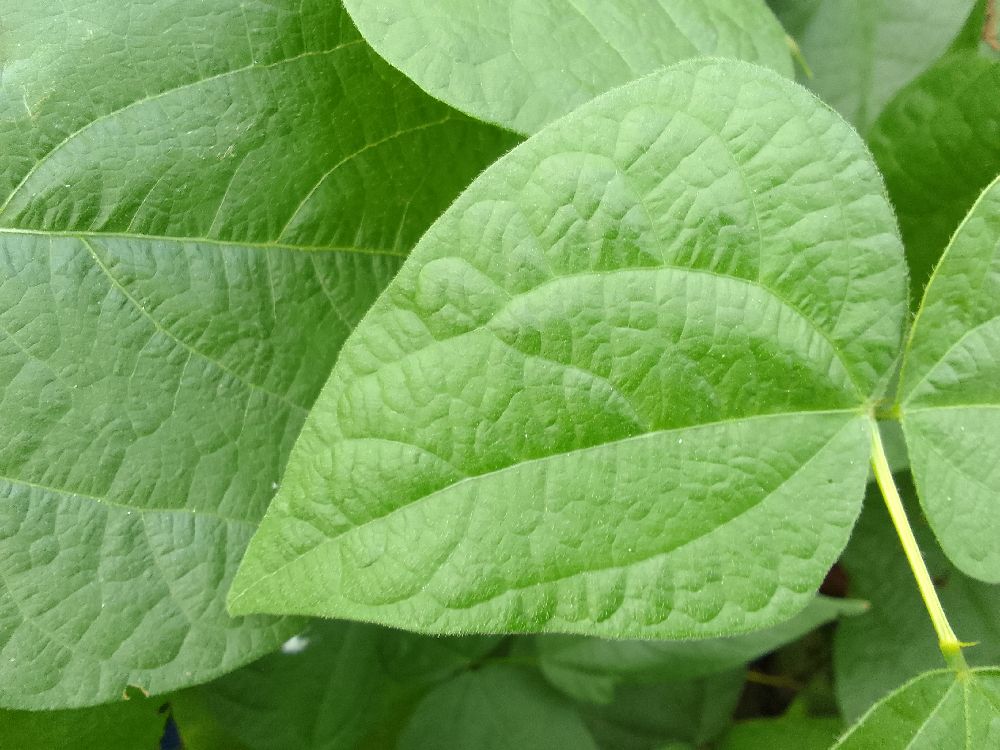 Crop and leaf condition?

common bean, healthy
